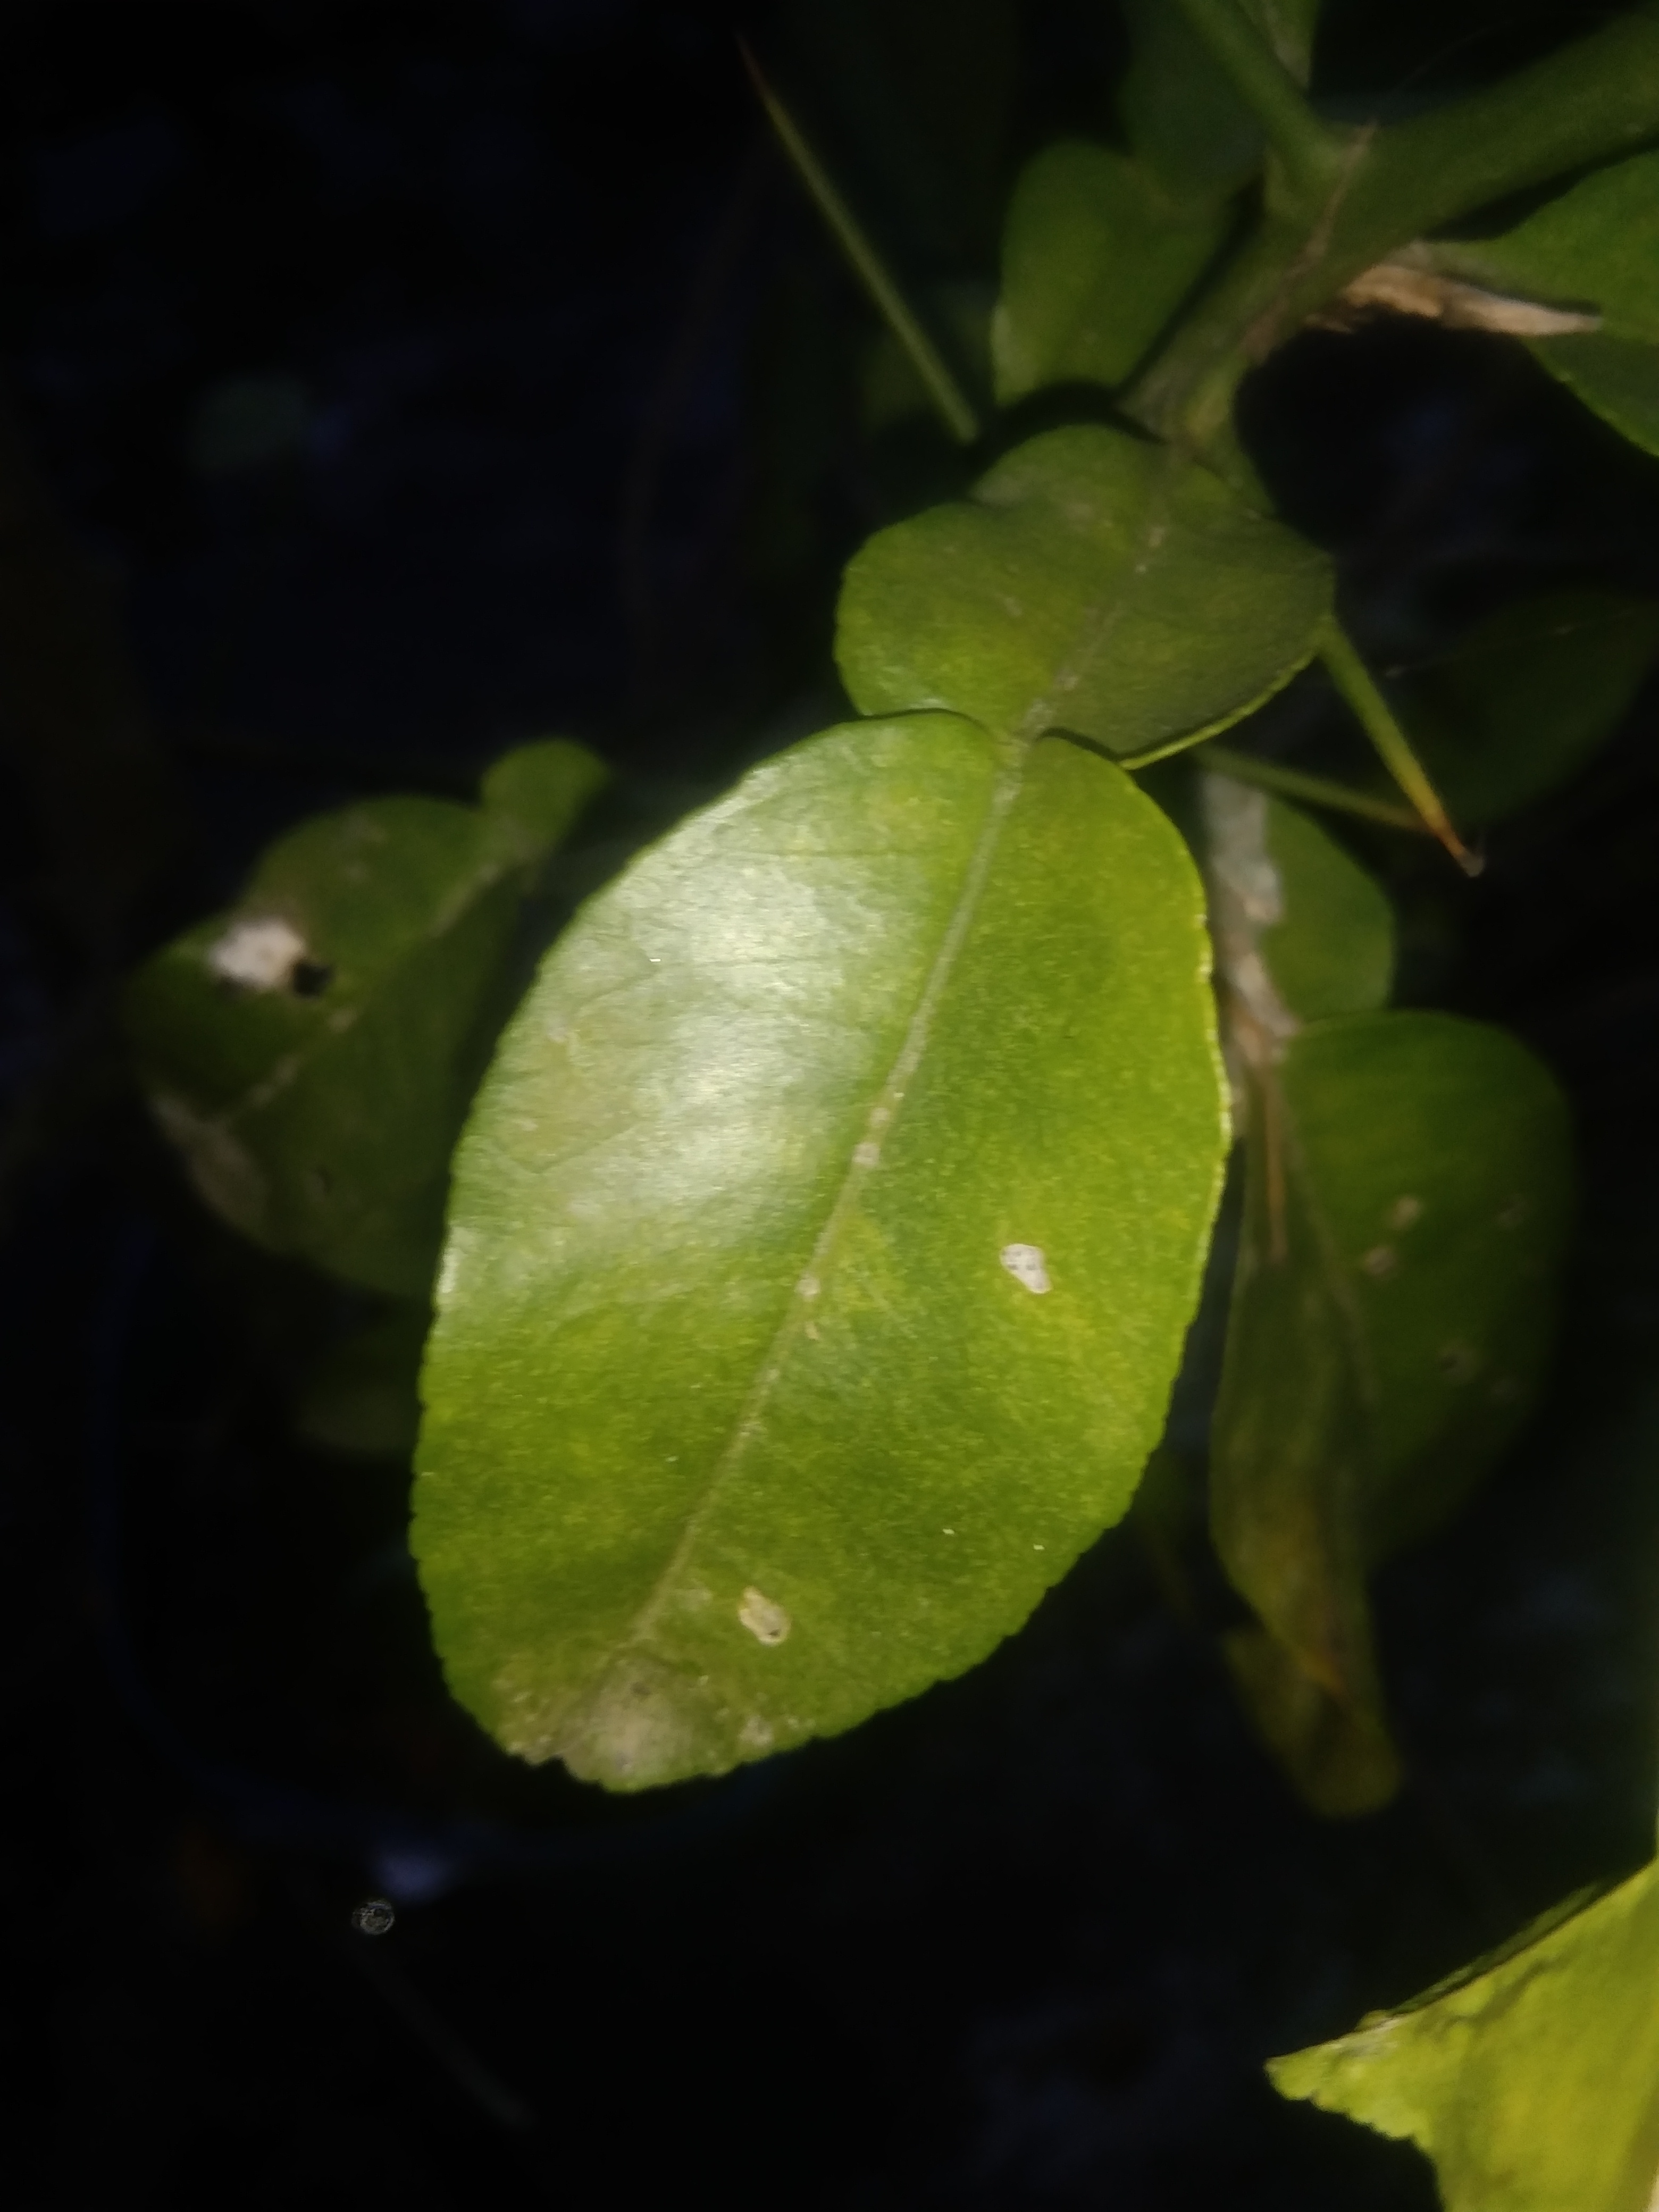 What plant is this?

lemon
